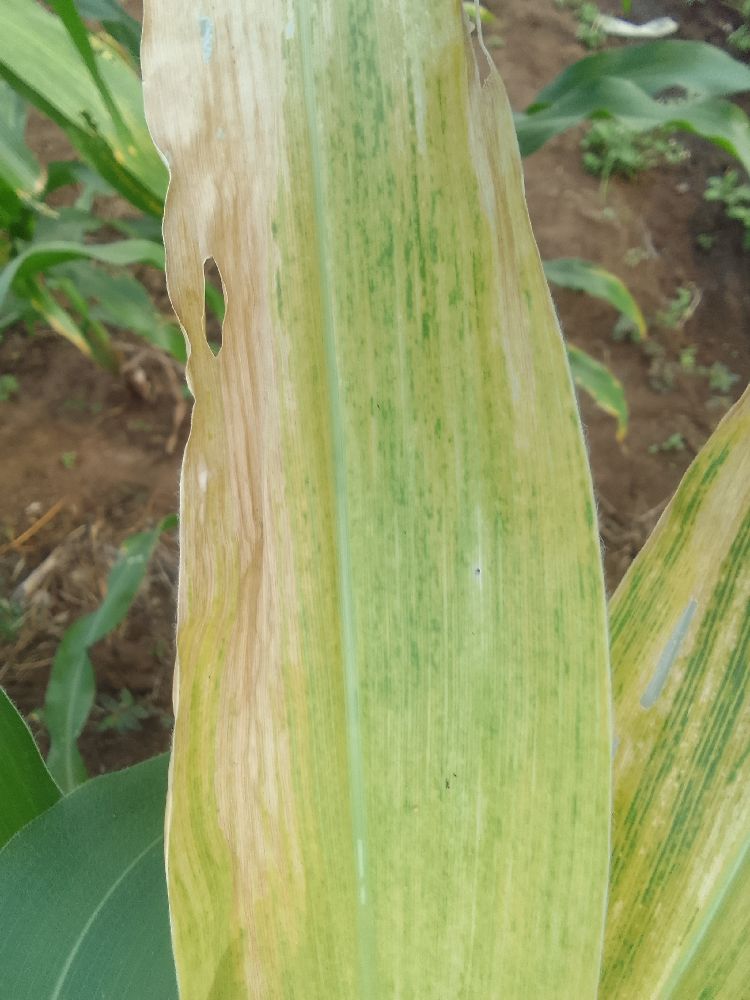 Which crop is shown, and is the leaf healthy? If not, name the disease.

maize, maize lethal necrosis
